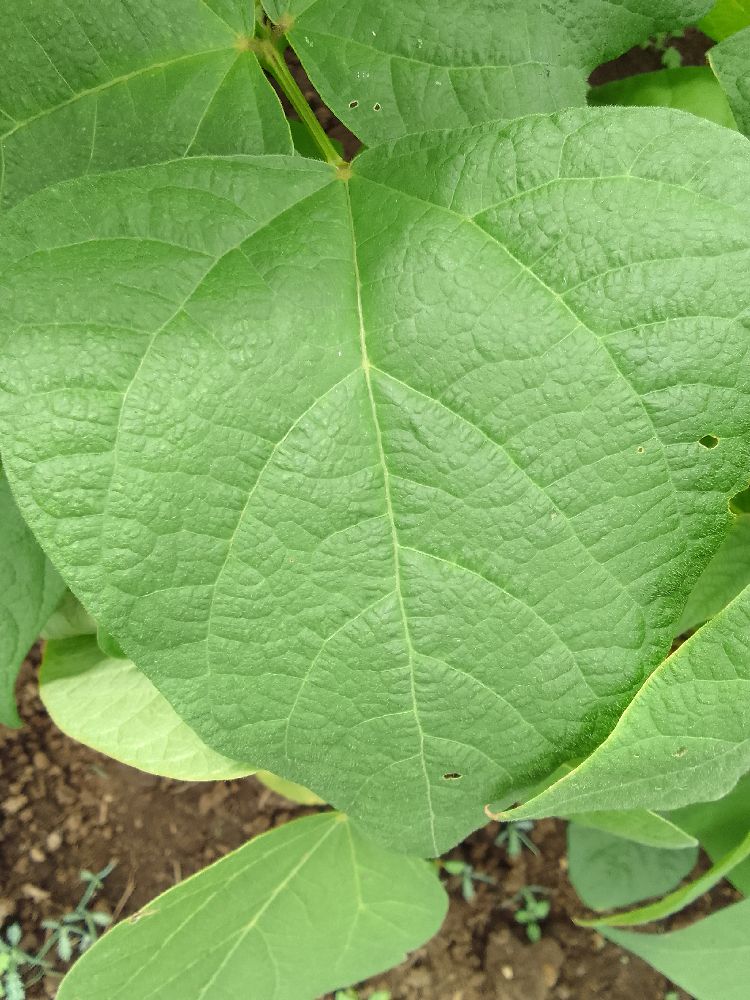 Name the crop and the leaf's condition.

common bean, healthy
